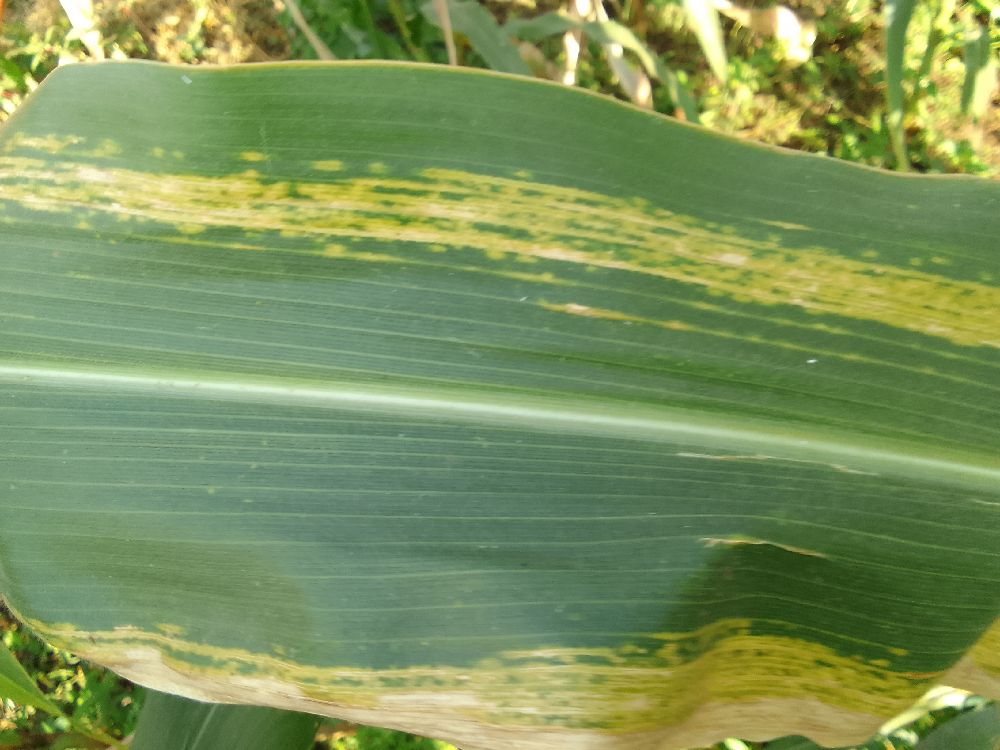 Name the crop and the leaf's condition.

maize, maize lethal necrosis
